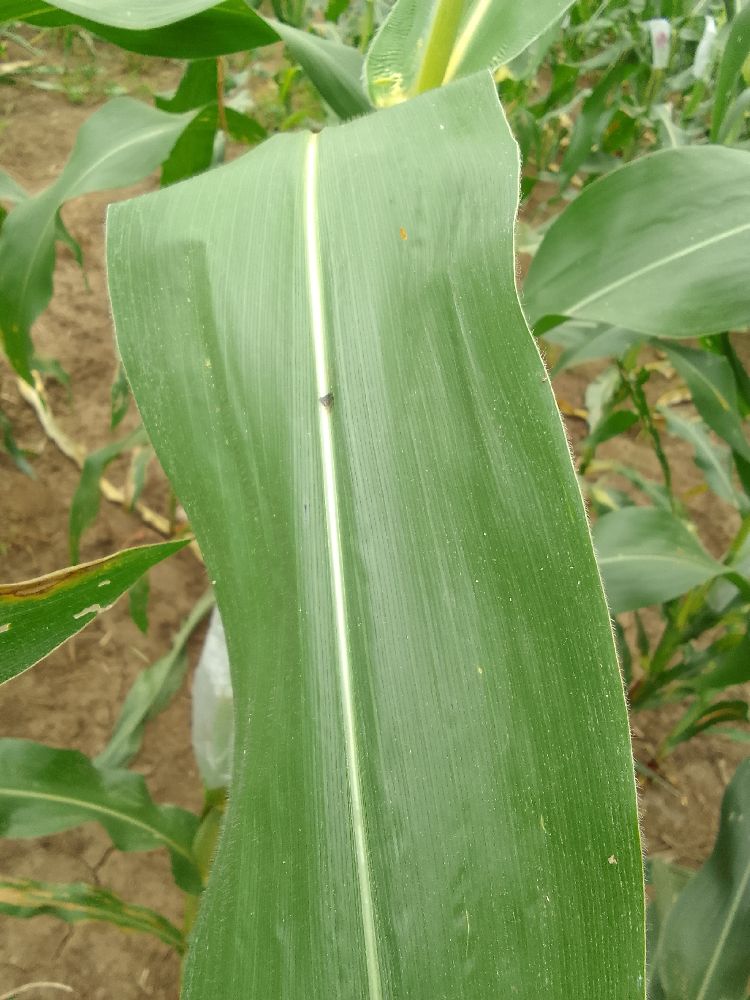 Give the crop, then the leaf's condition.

maize, healthy
